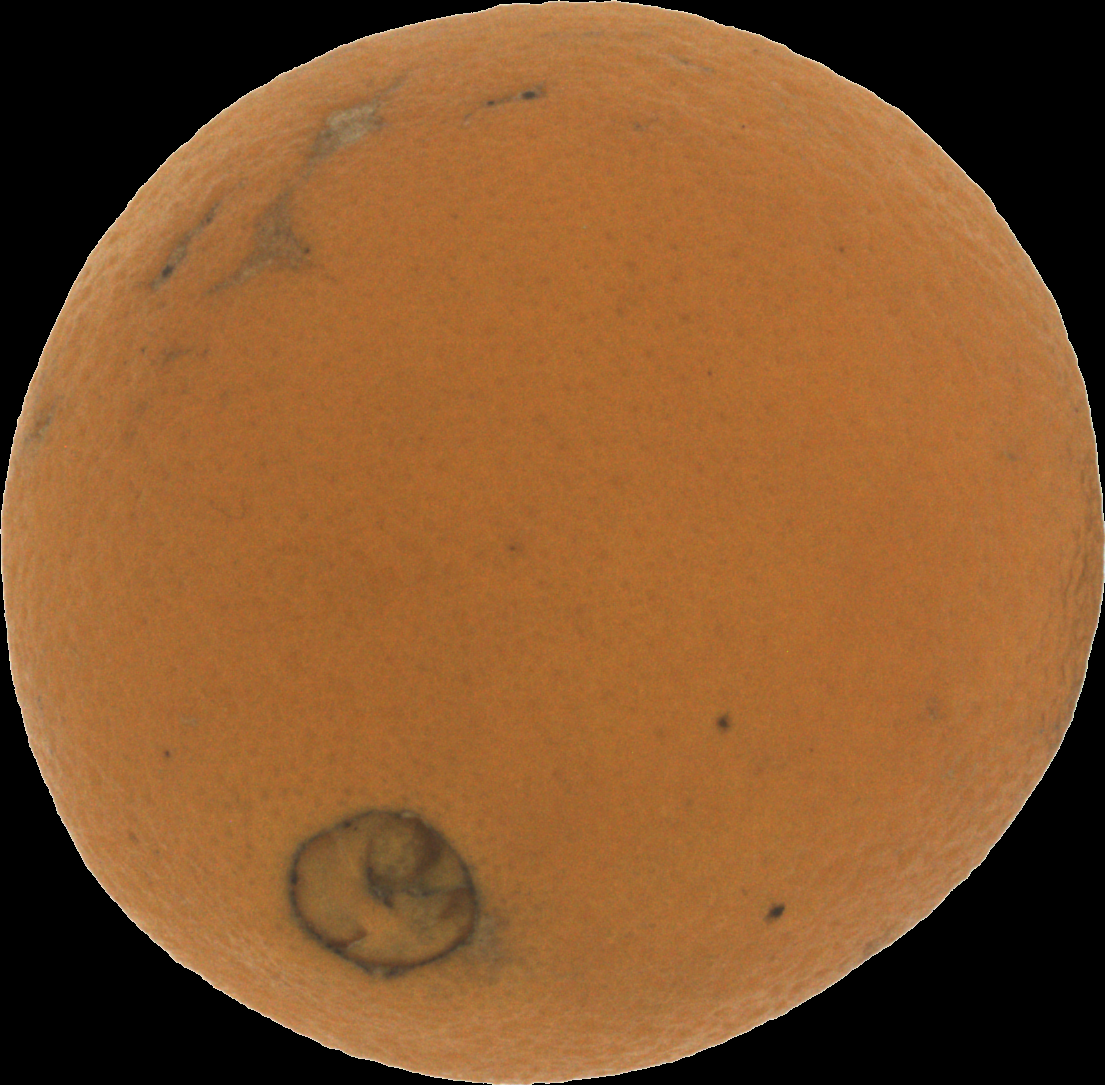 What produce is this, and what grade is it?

orange, bad
